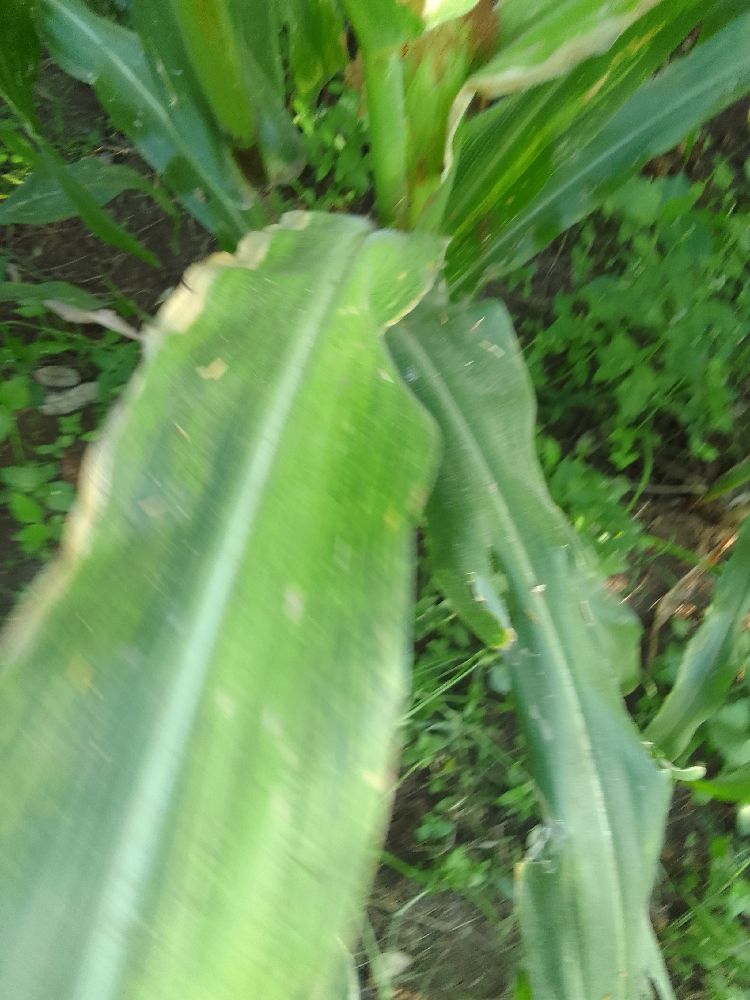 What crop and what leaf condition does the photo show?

maize, maize lethal necrosis
